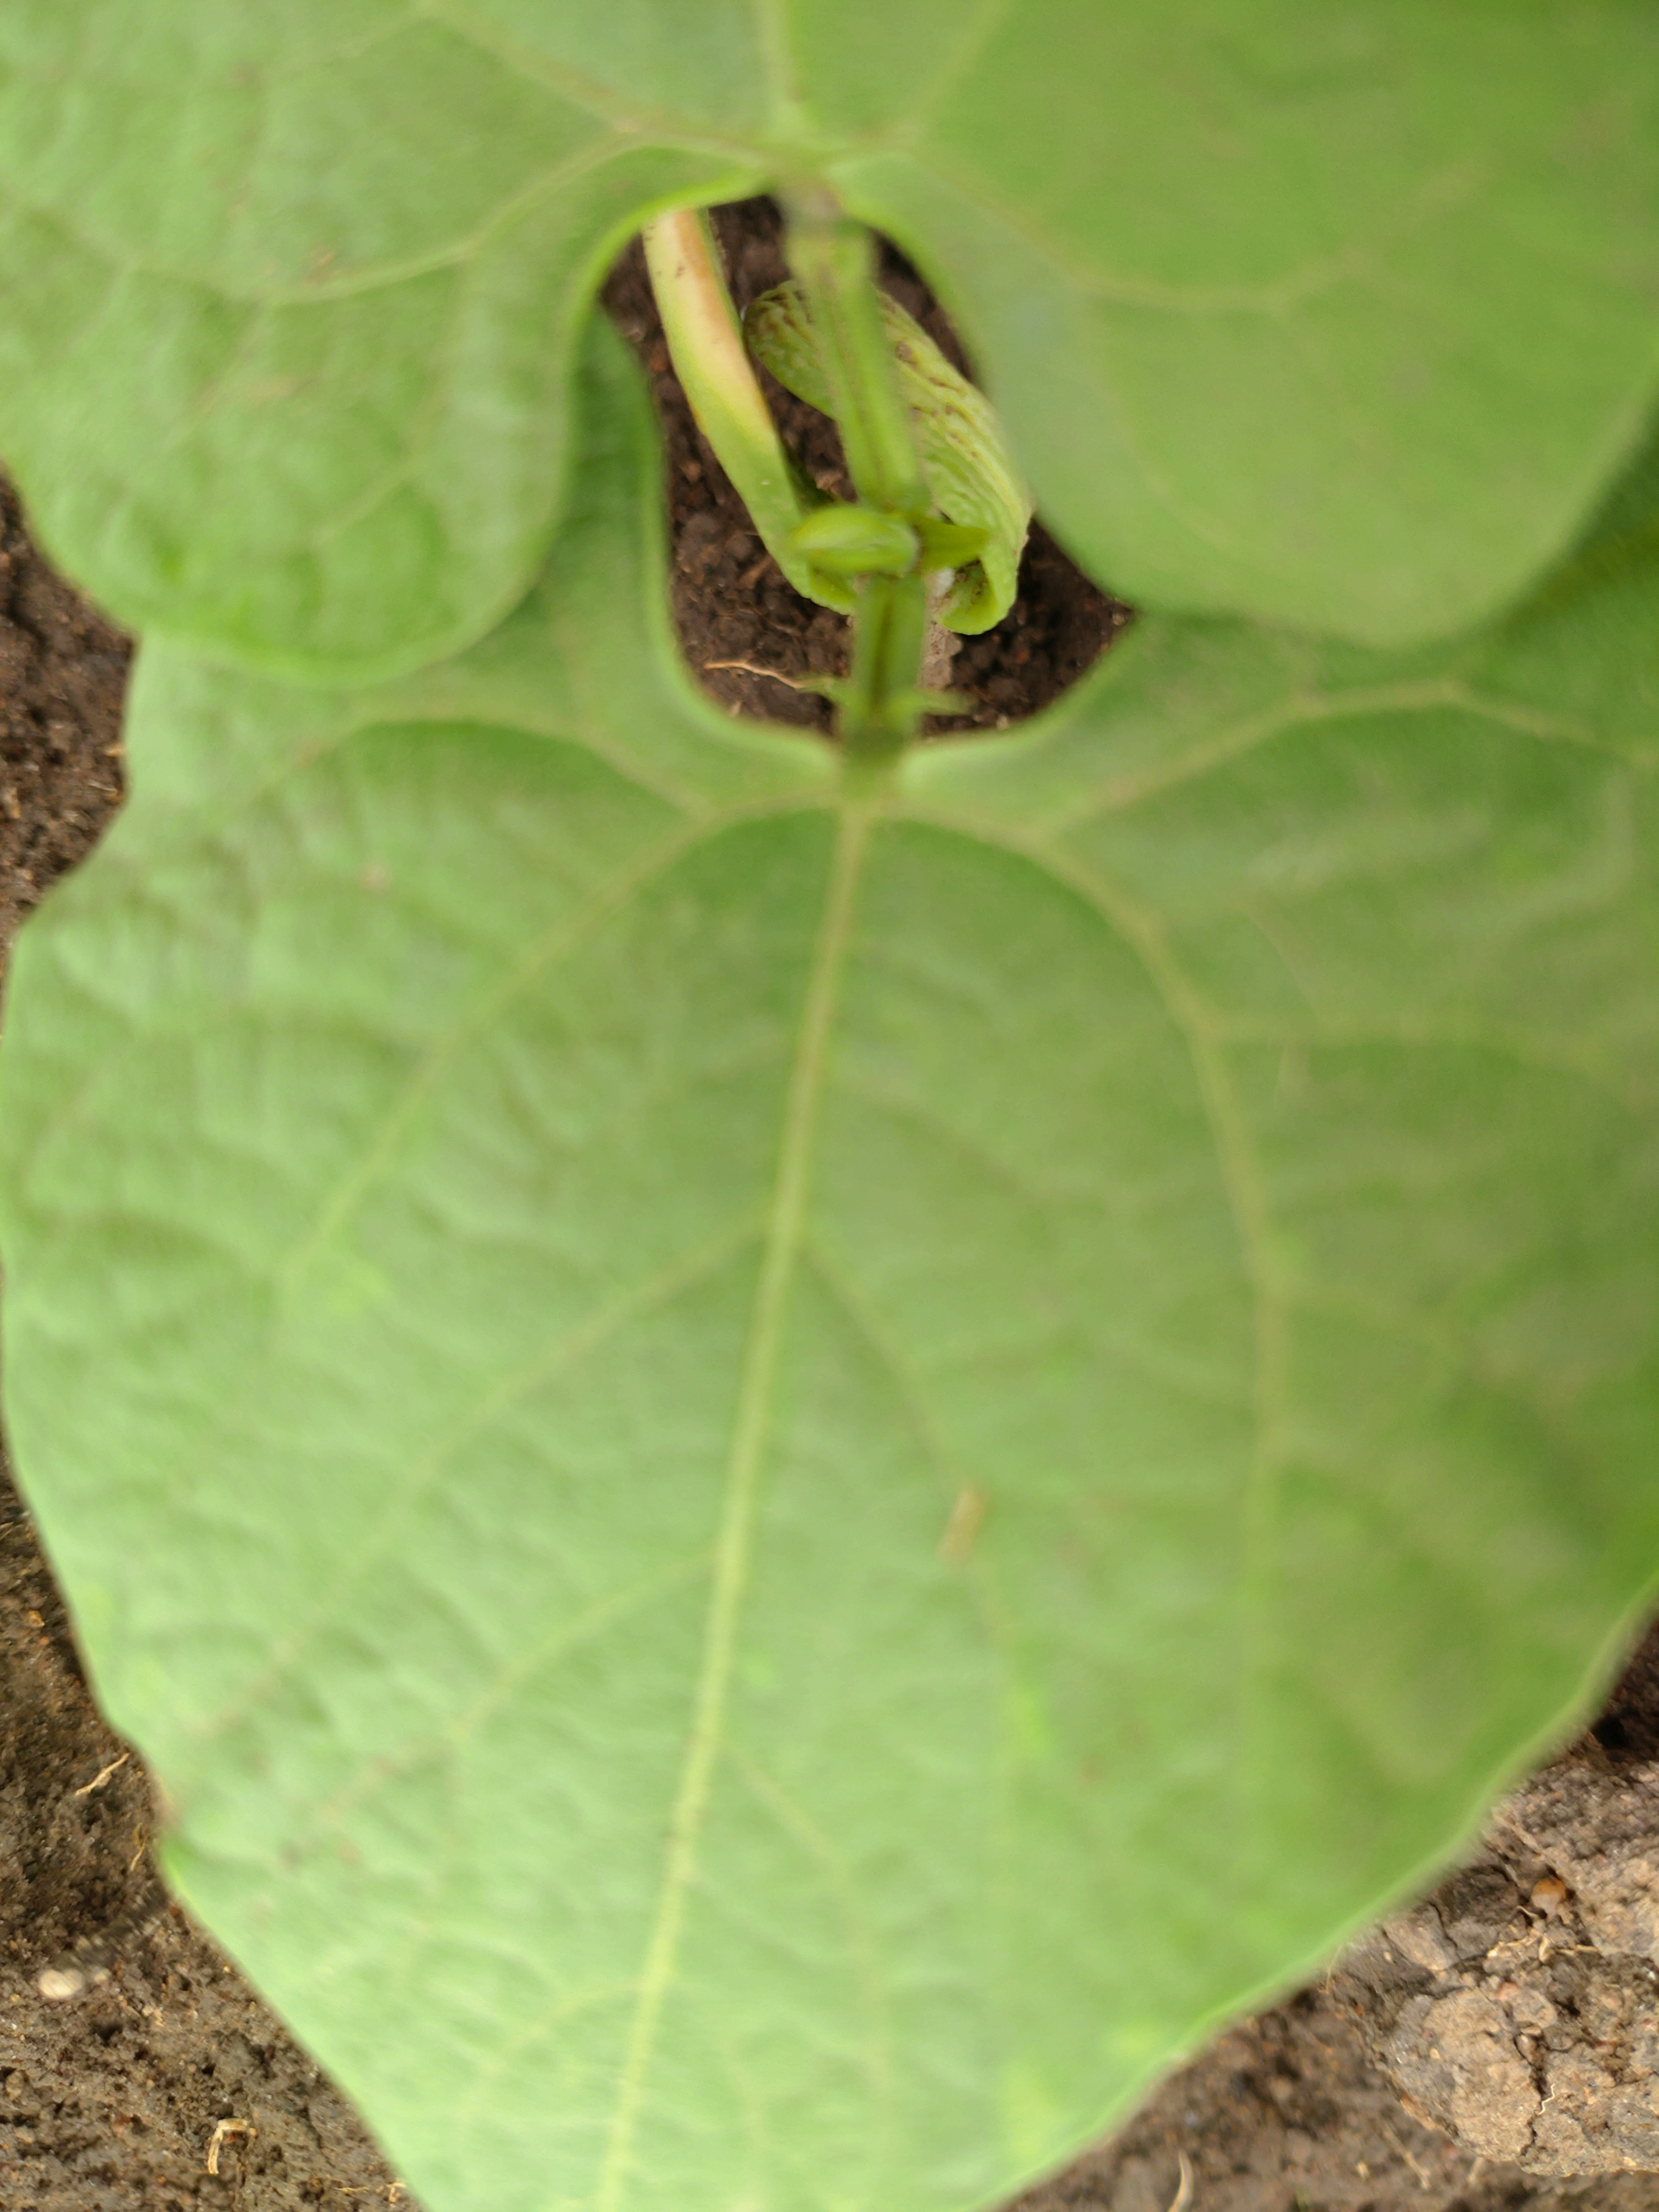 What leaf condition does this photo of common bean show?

healthy
